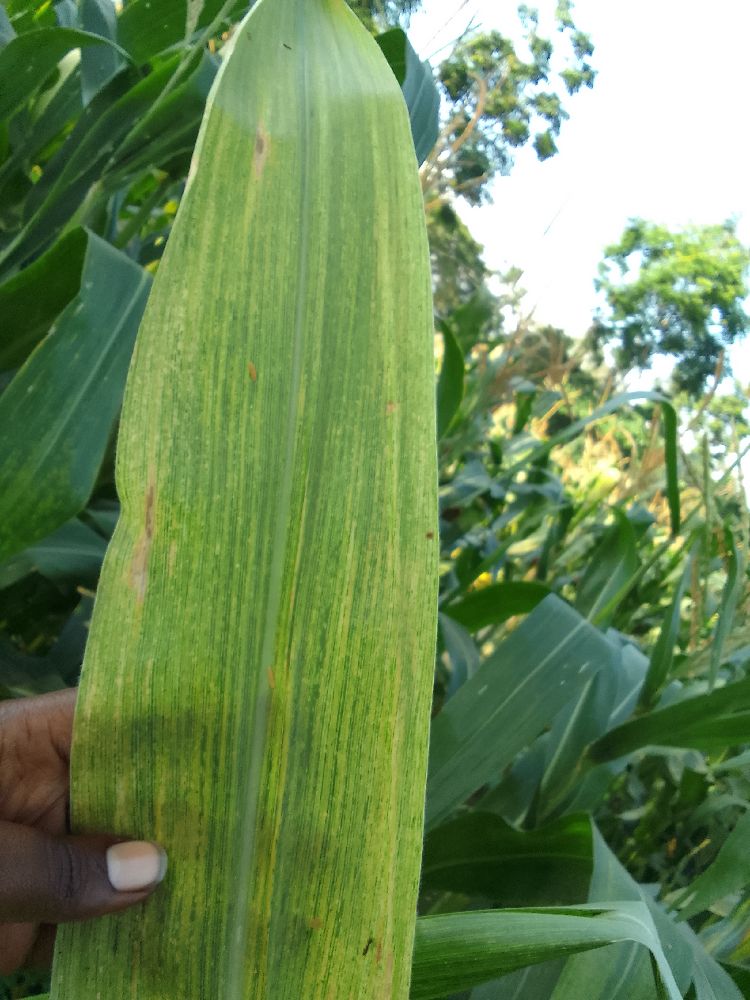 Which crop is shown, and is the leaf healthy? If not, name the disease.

maize, maize lethal necrosis
